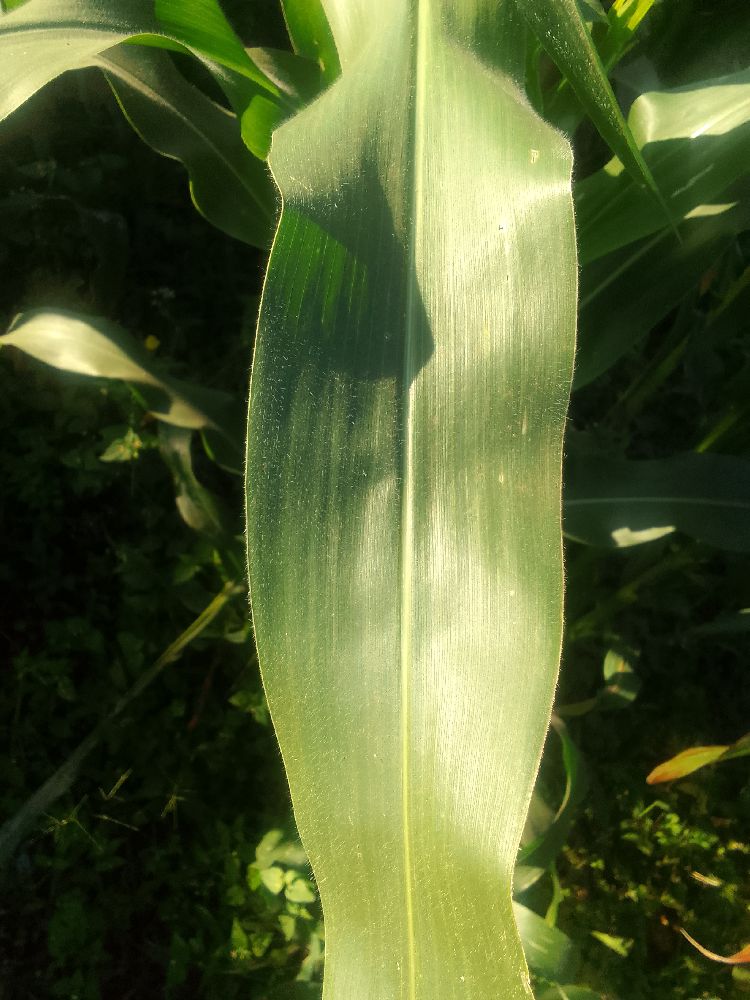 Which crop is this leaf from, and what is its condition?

maize, healthy
